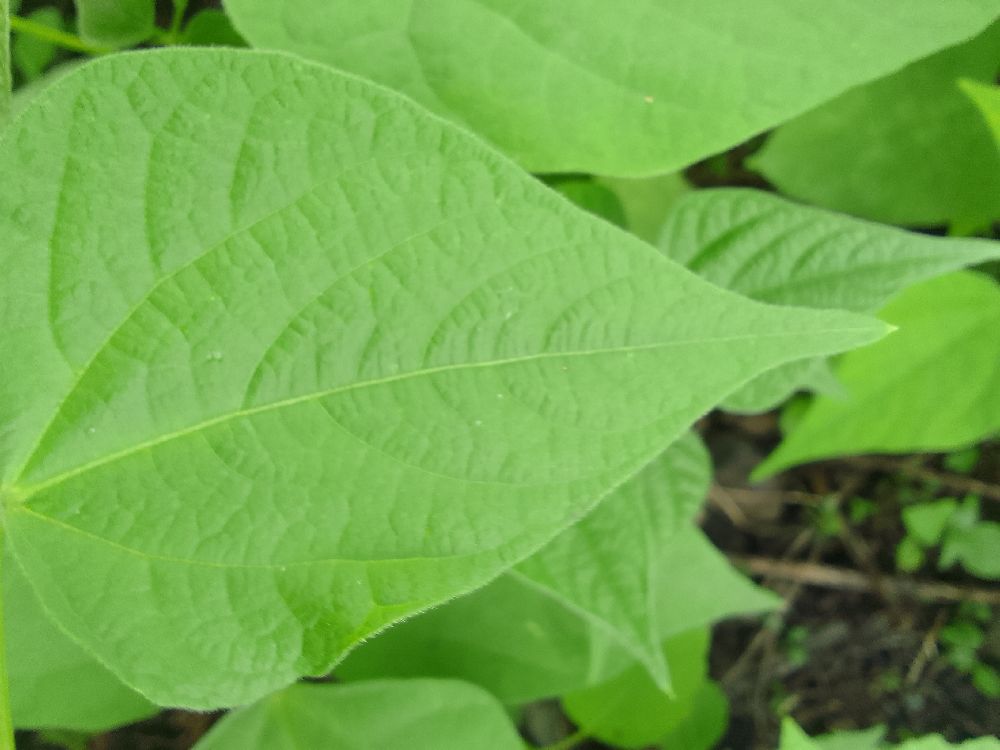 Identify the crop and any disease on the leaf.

common bean, healthy
